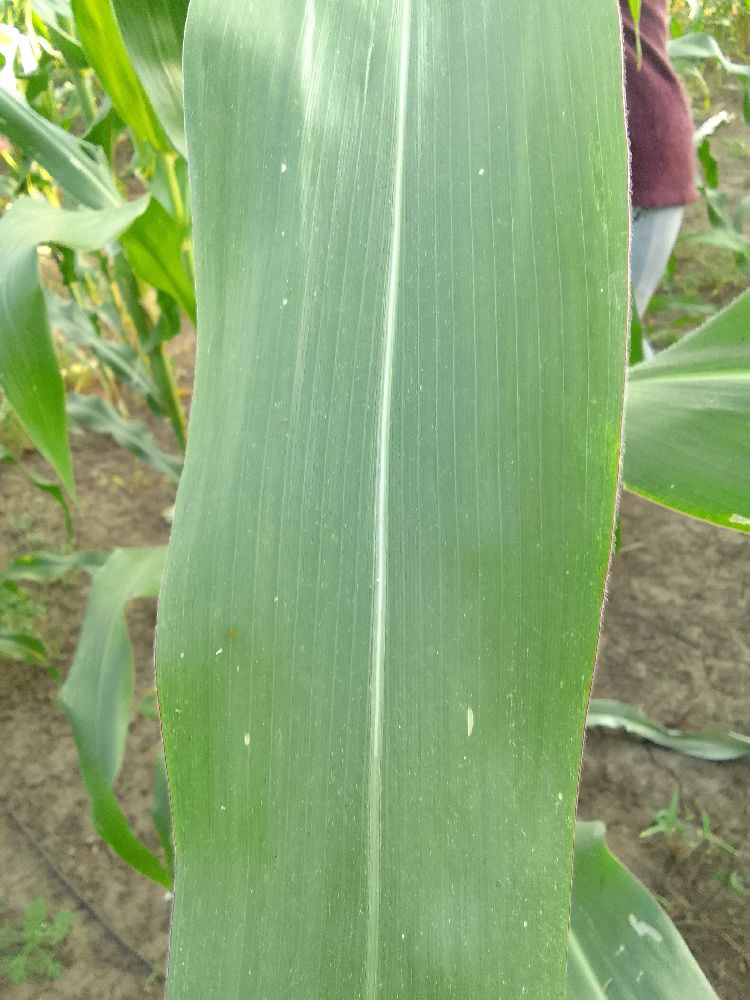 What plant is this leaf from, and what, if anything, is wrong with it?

maize, healthy
